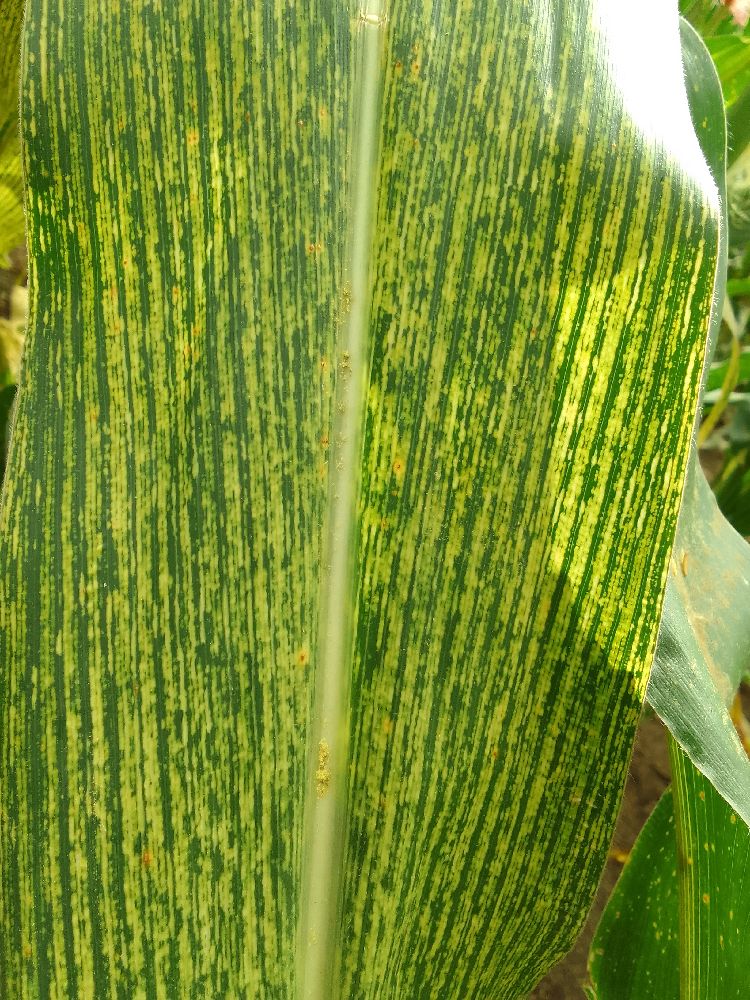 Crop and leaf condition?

maize, maize streak virus
